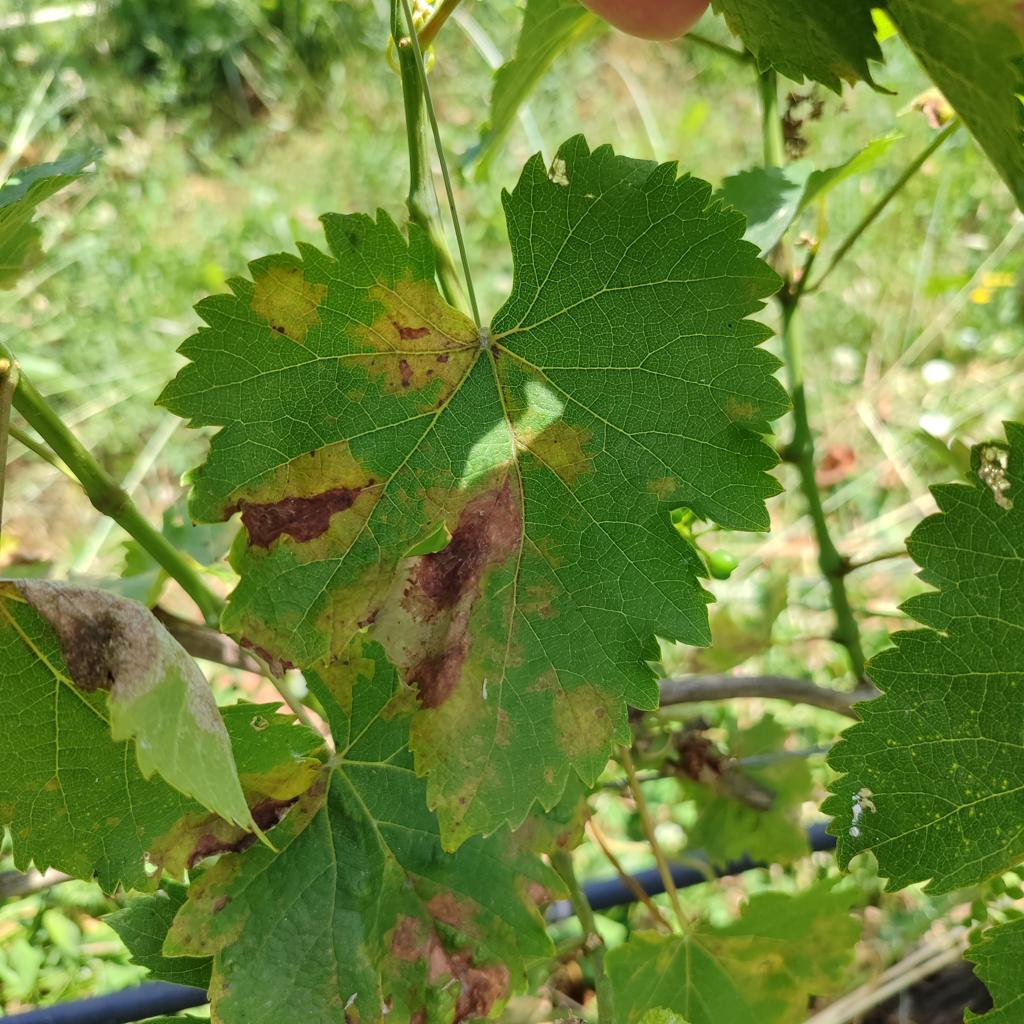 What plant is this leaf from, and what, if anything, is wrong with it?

grapevine, downy mildew
